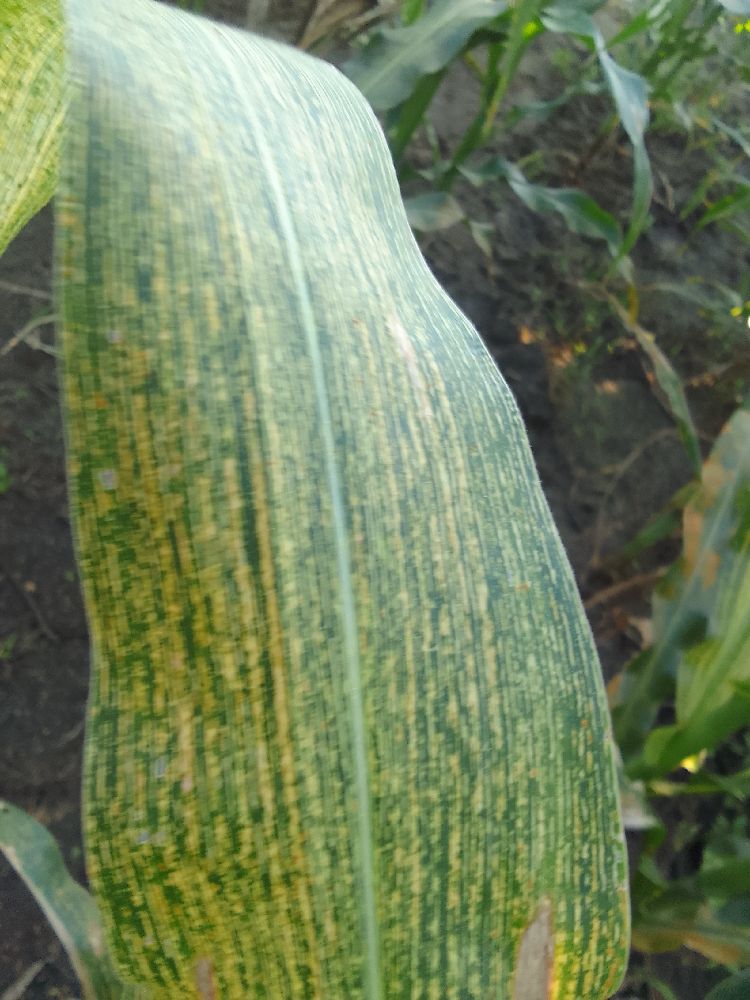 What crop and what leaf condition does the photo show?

maize, maize streak virus
